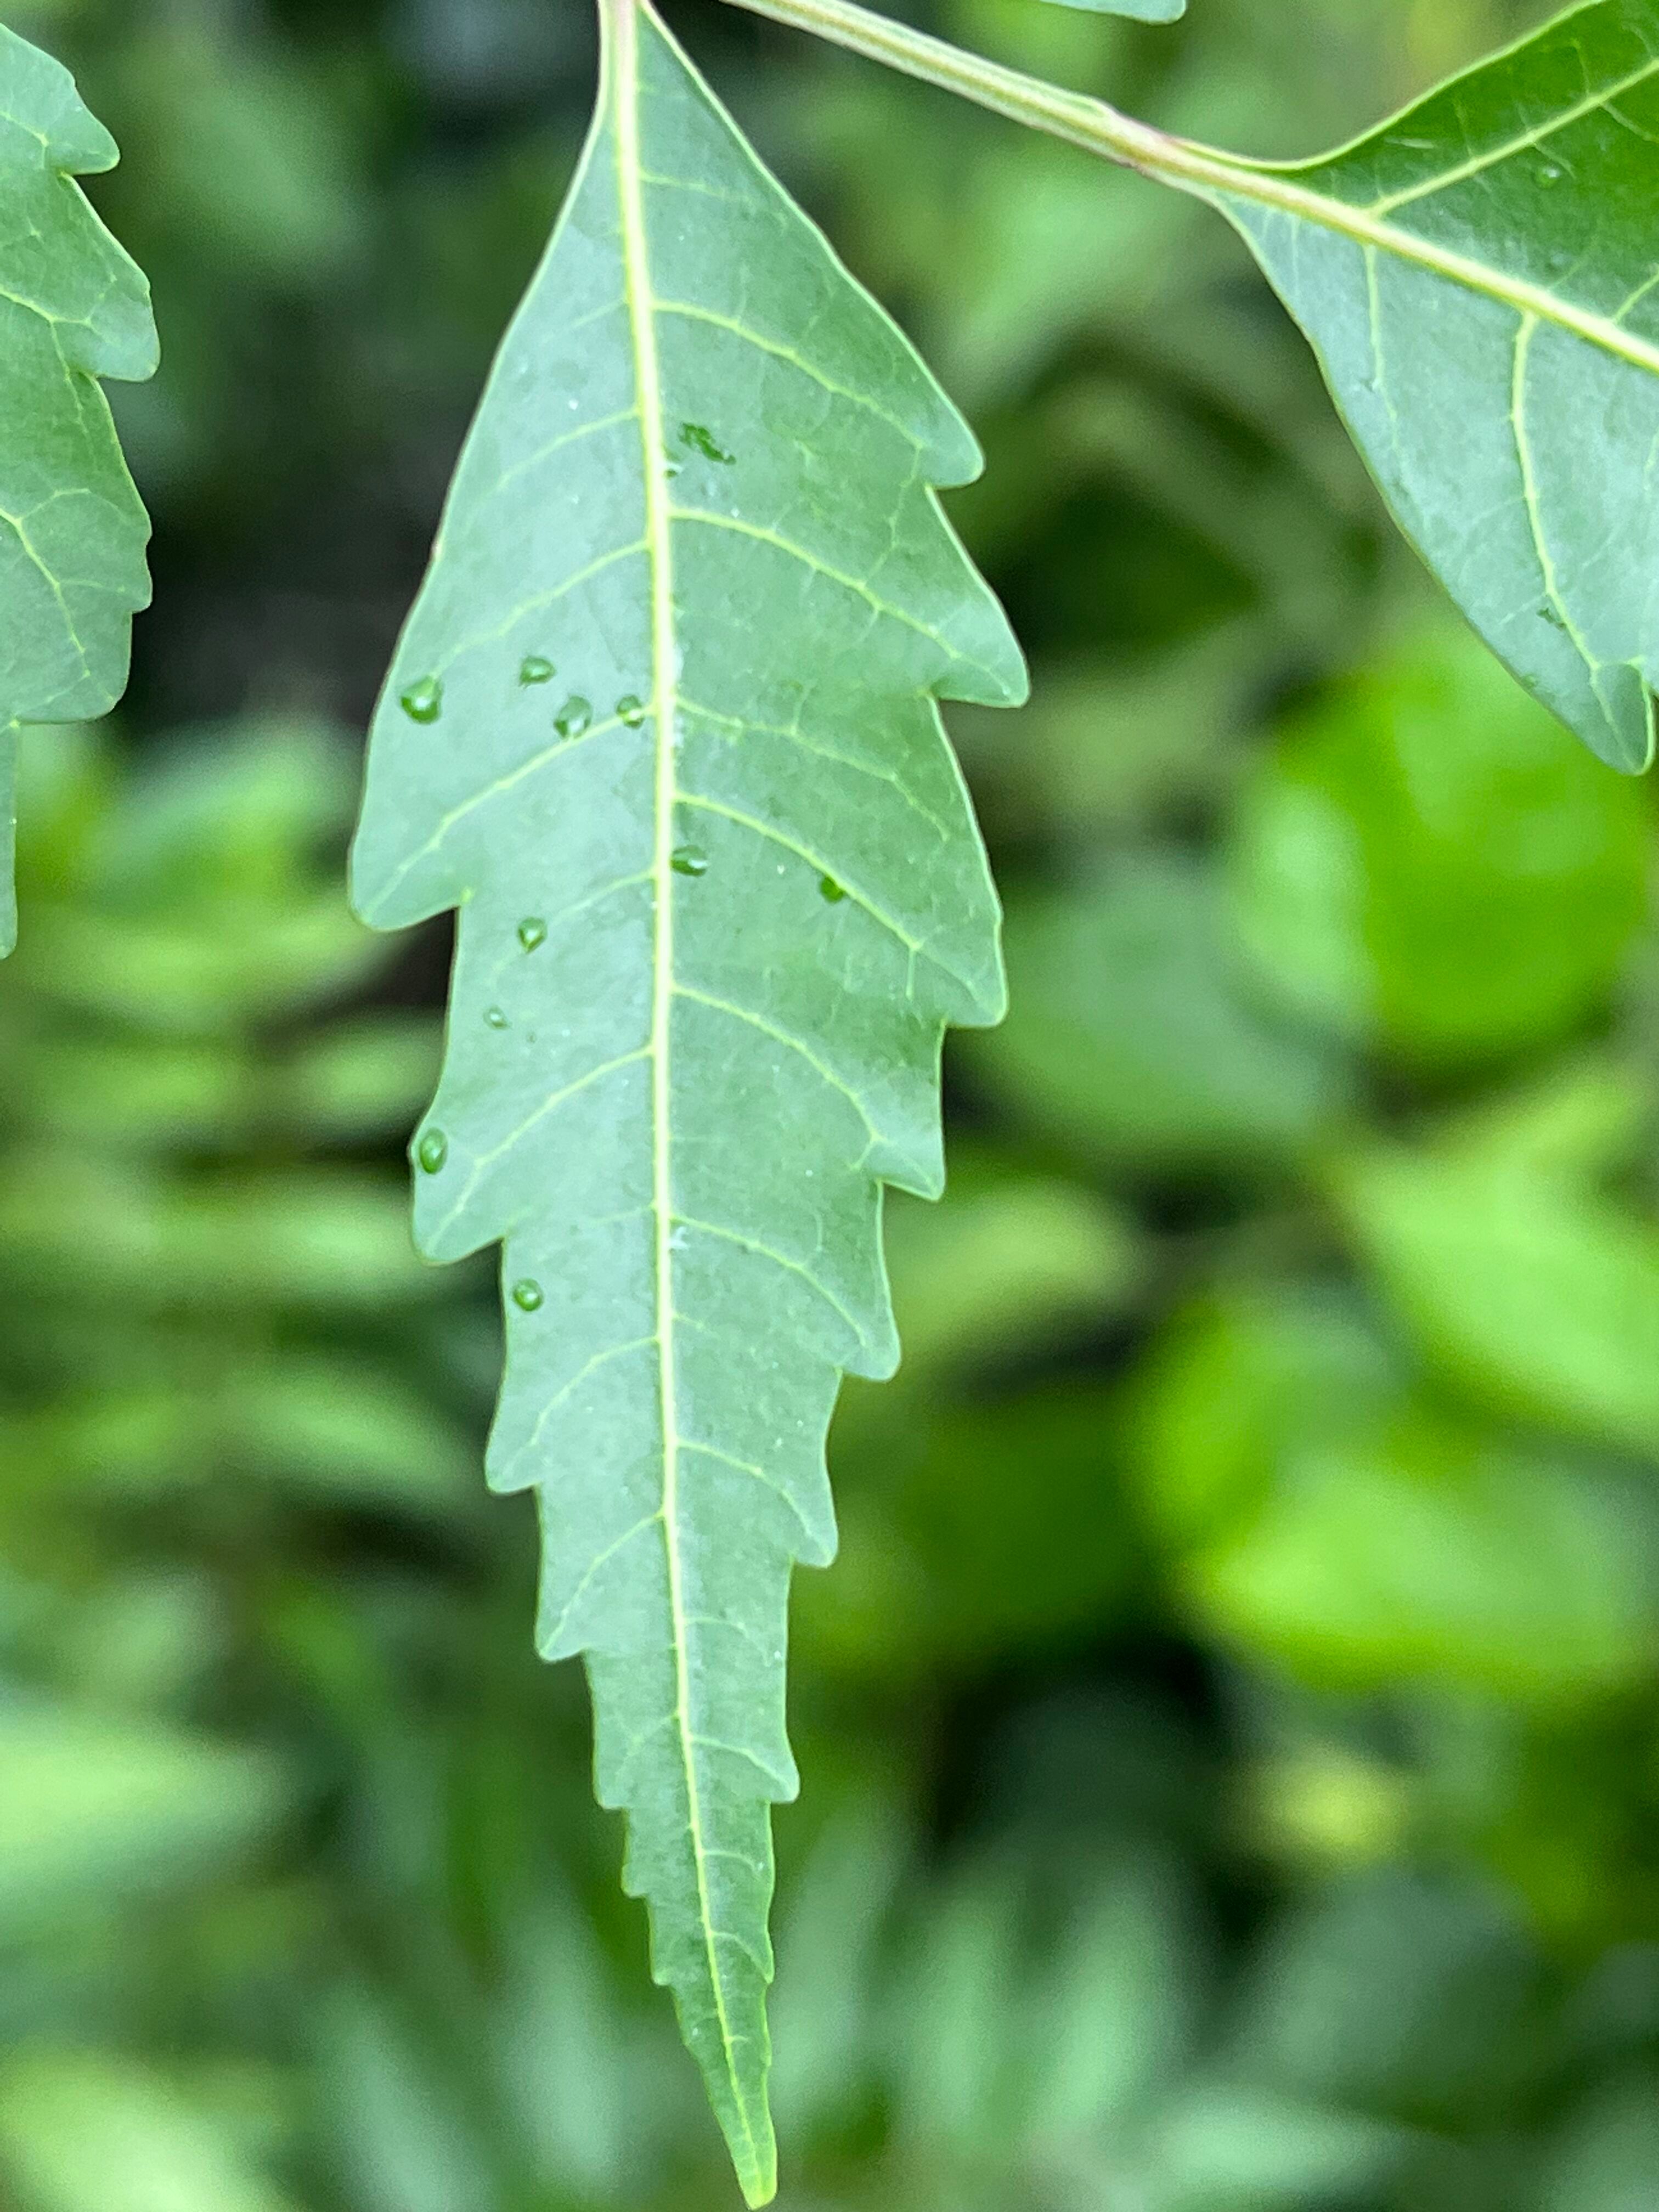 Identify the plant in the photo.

neem
